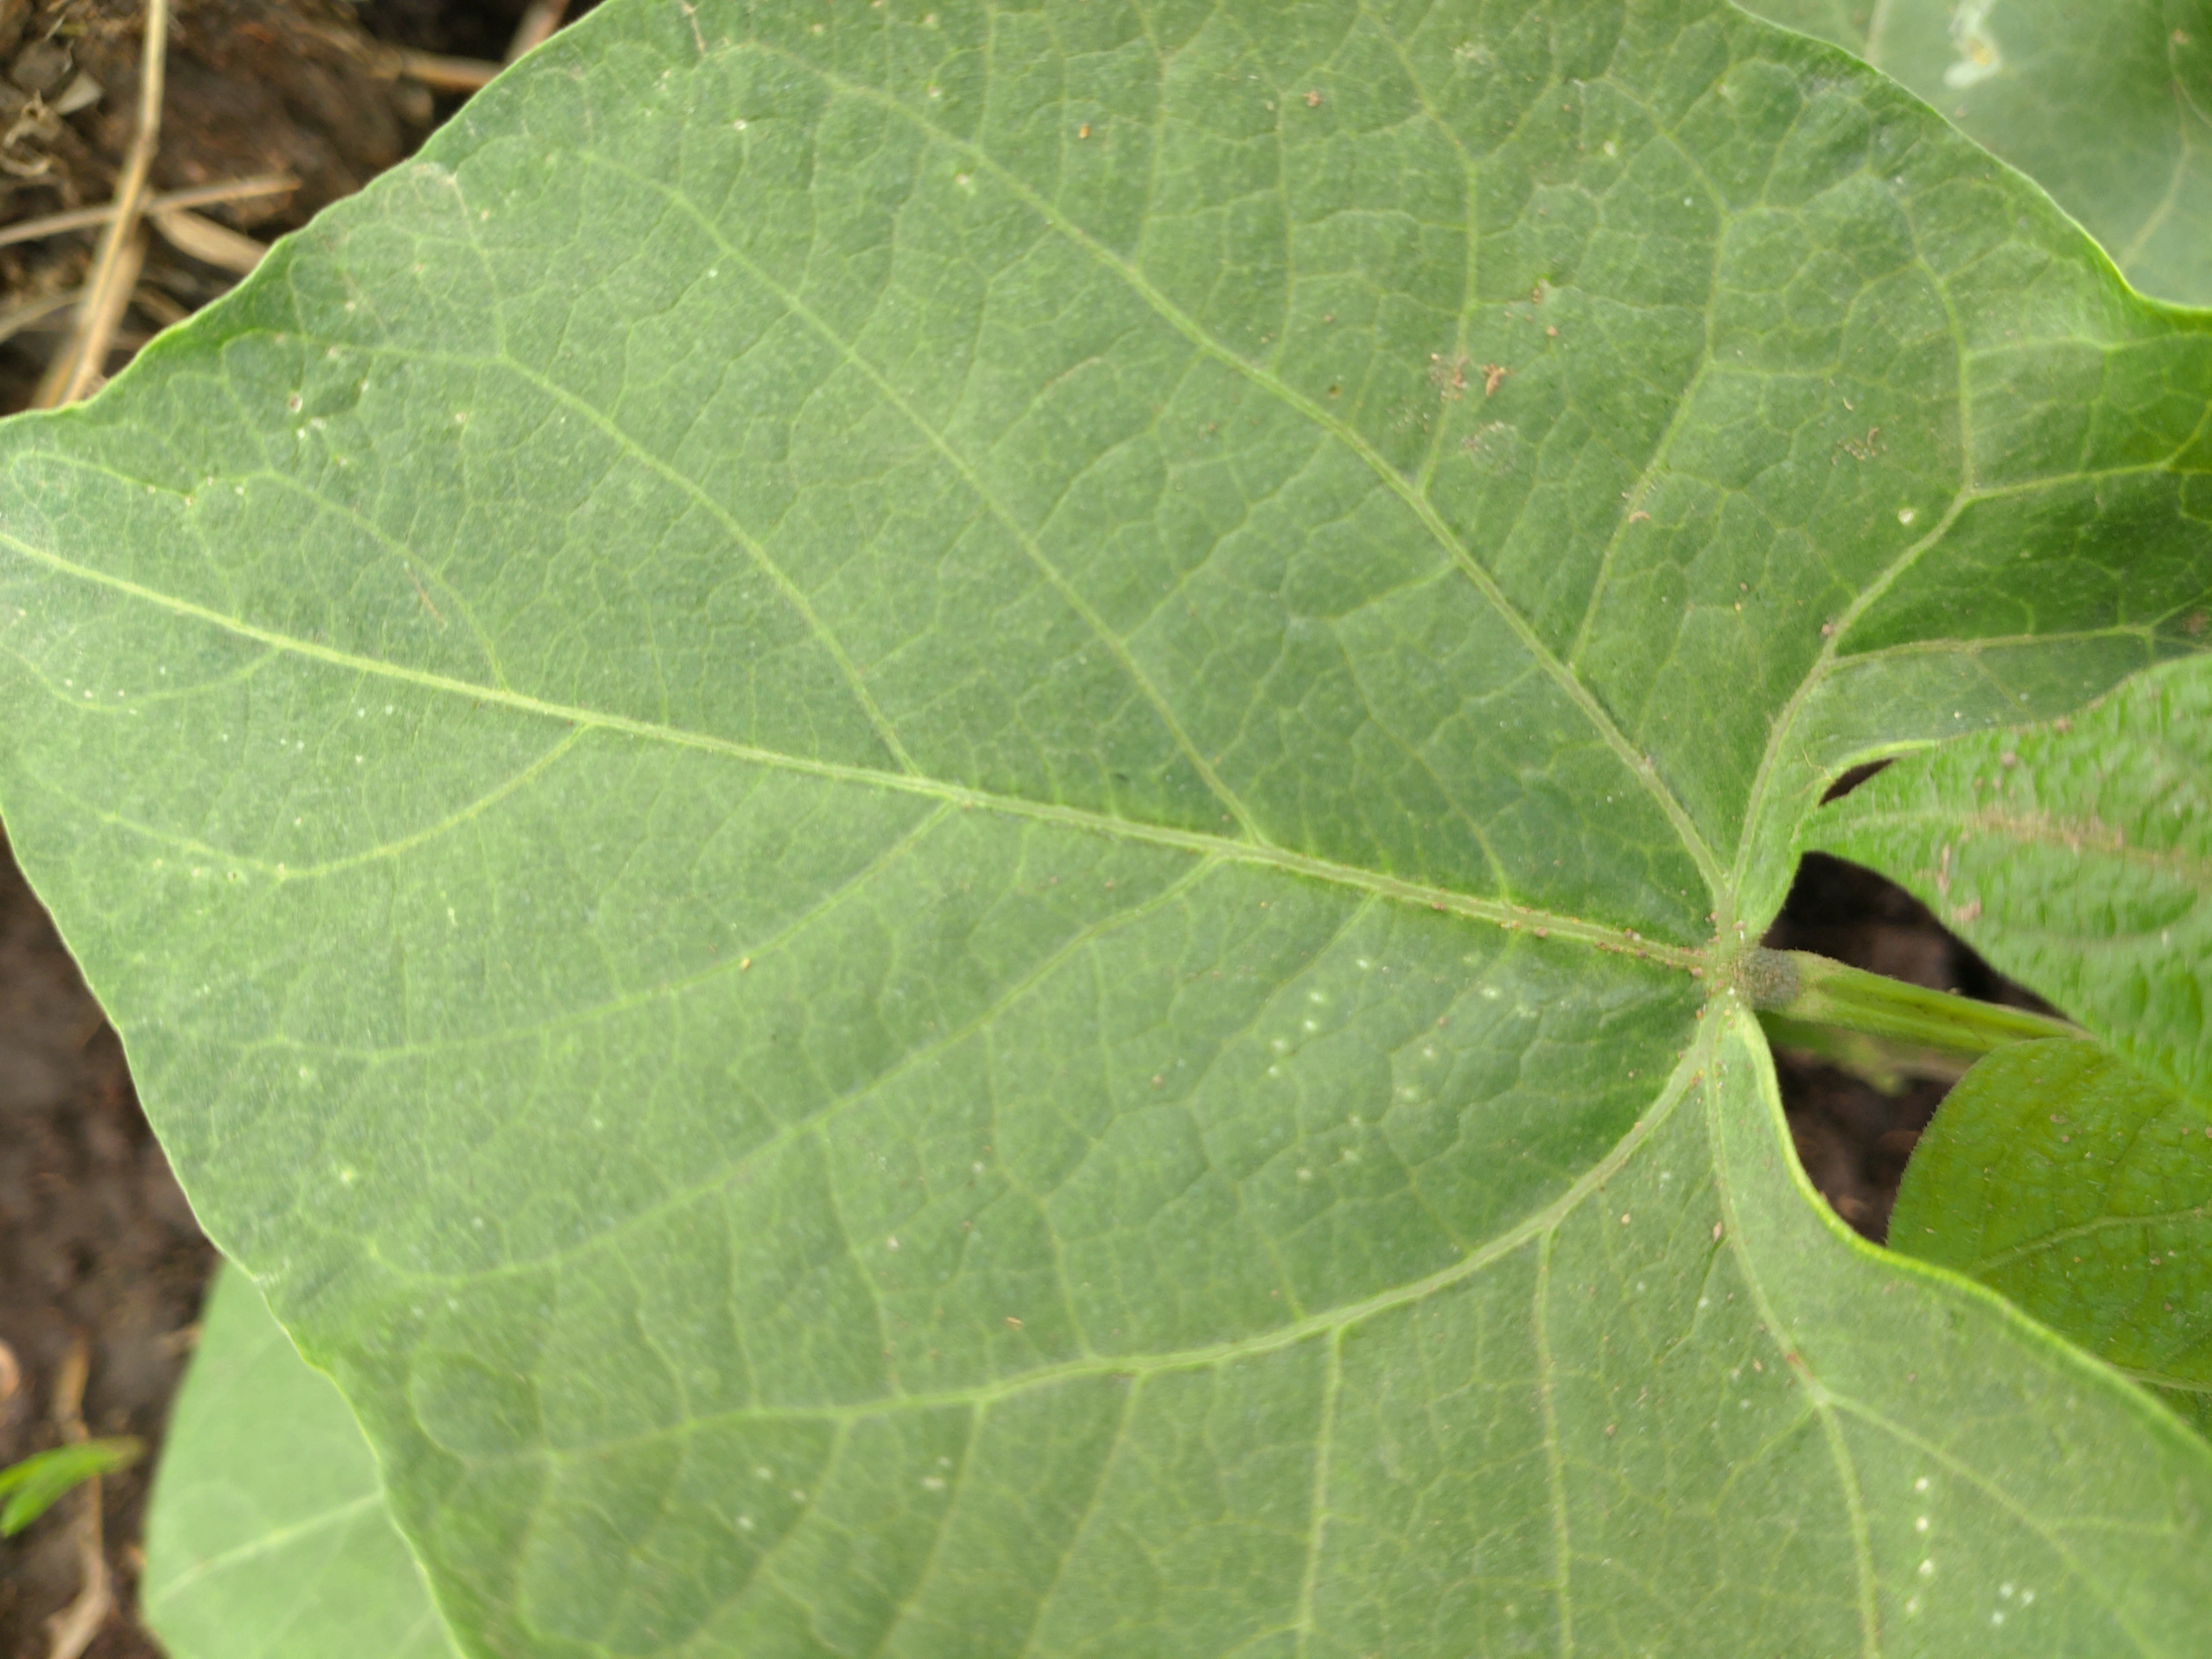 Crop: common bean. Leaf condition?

healthy
